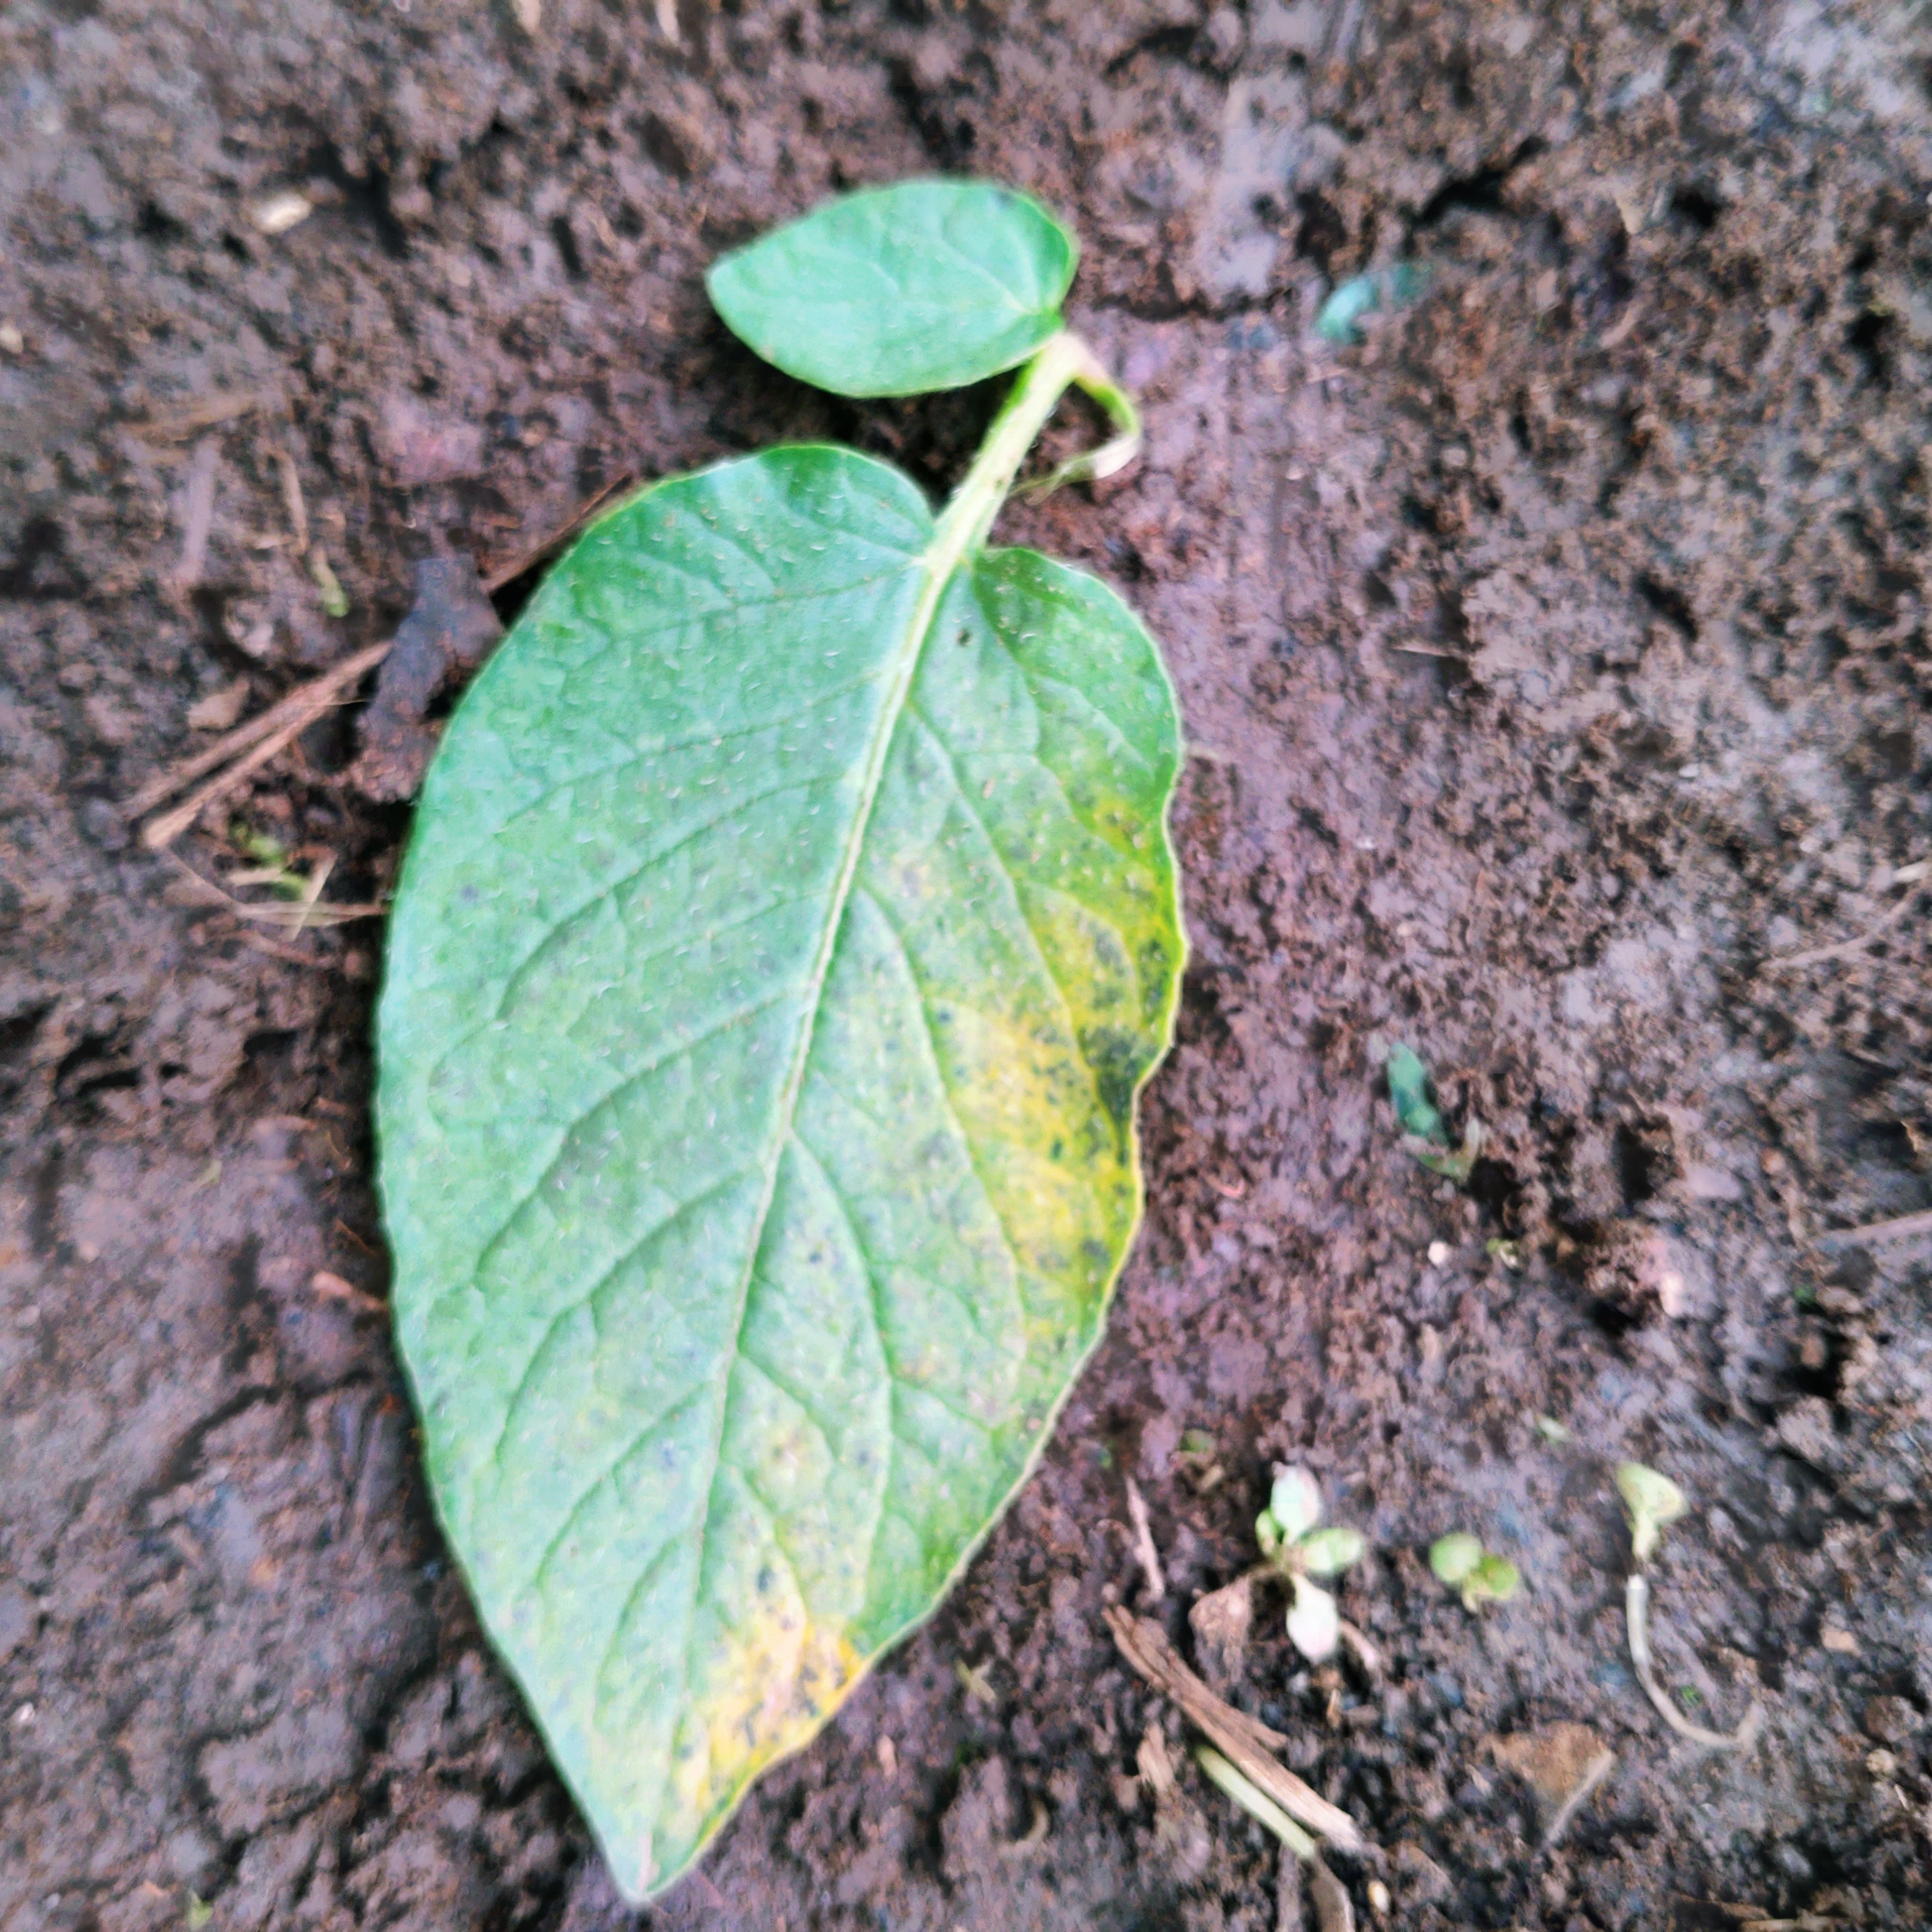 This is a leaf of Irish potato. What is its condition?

late blight
